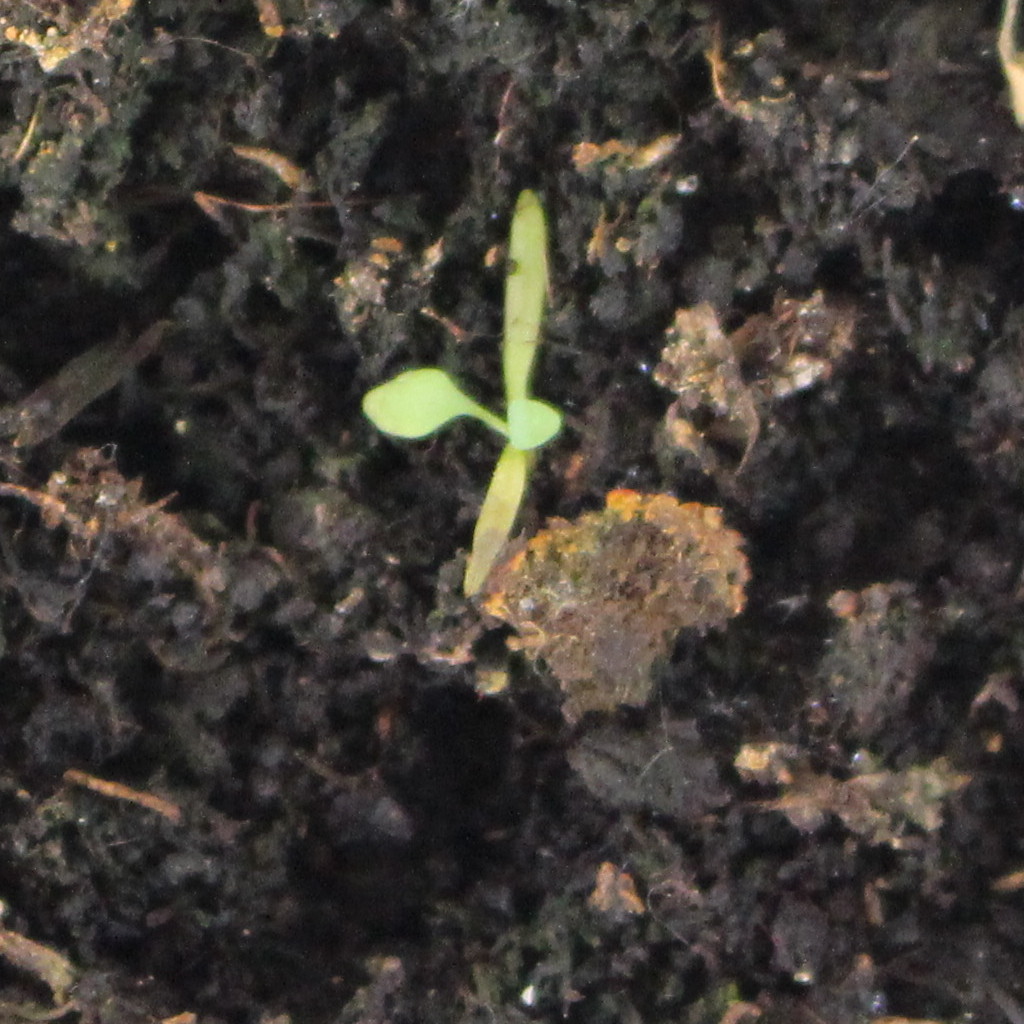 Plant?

Papaver rhoeas
